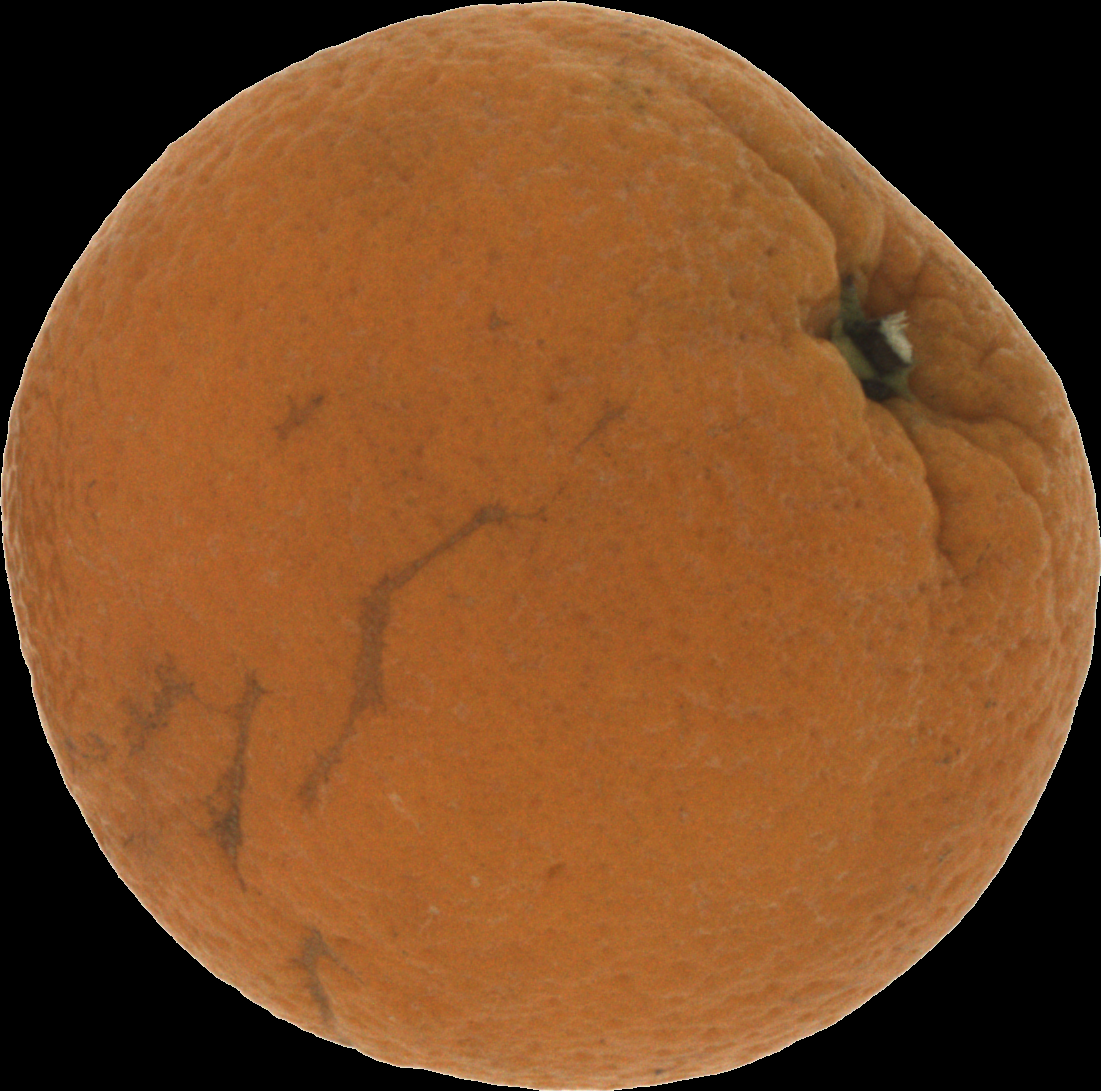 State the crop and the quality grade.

orange, bad
